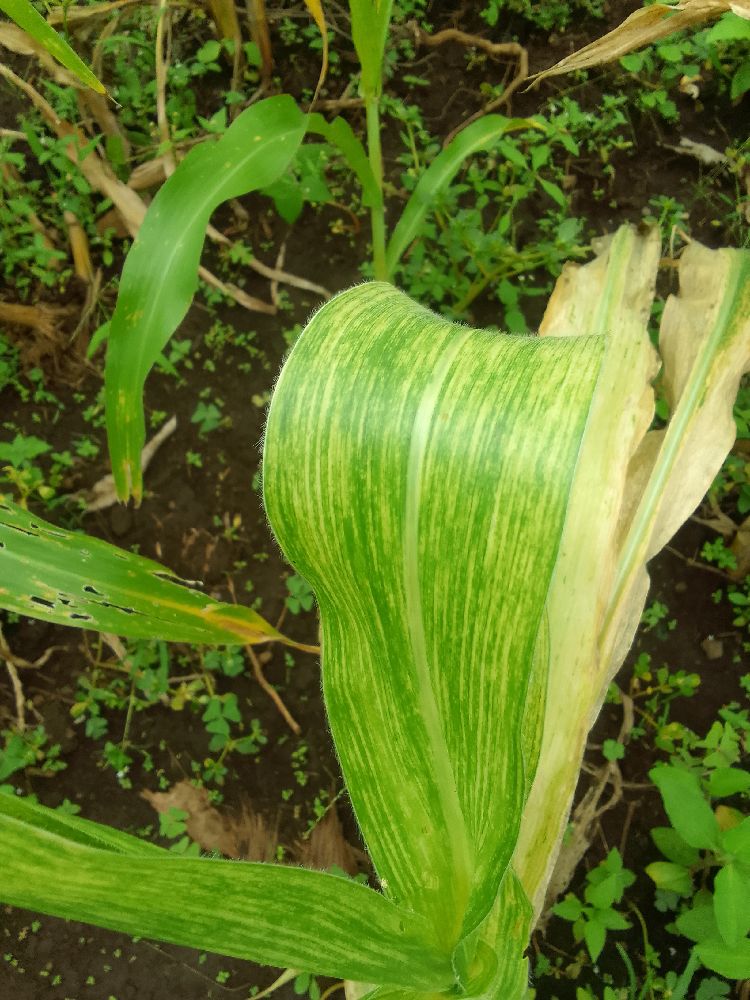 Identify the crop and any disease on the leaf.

maize, maize lethal necrosis
